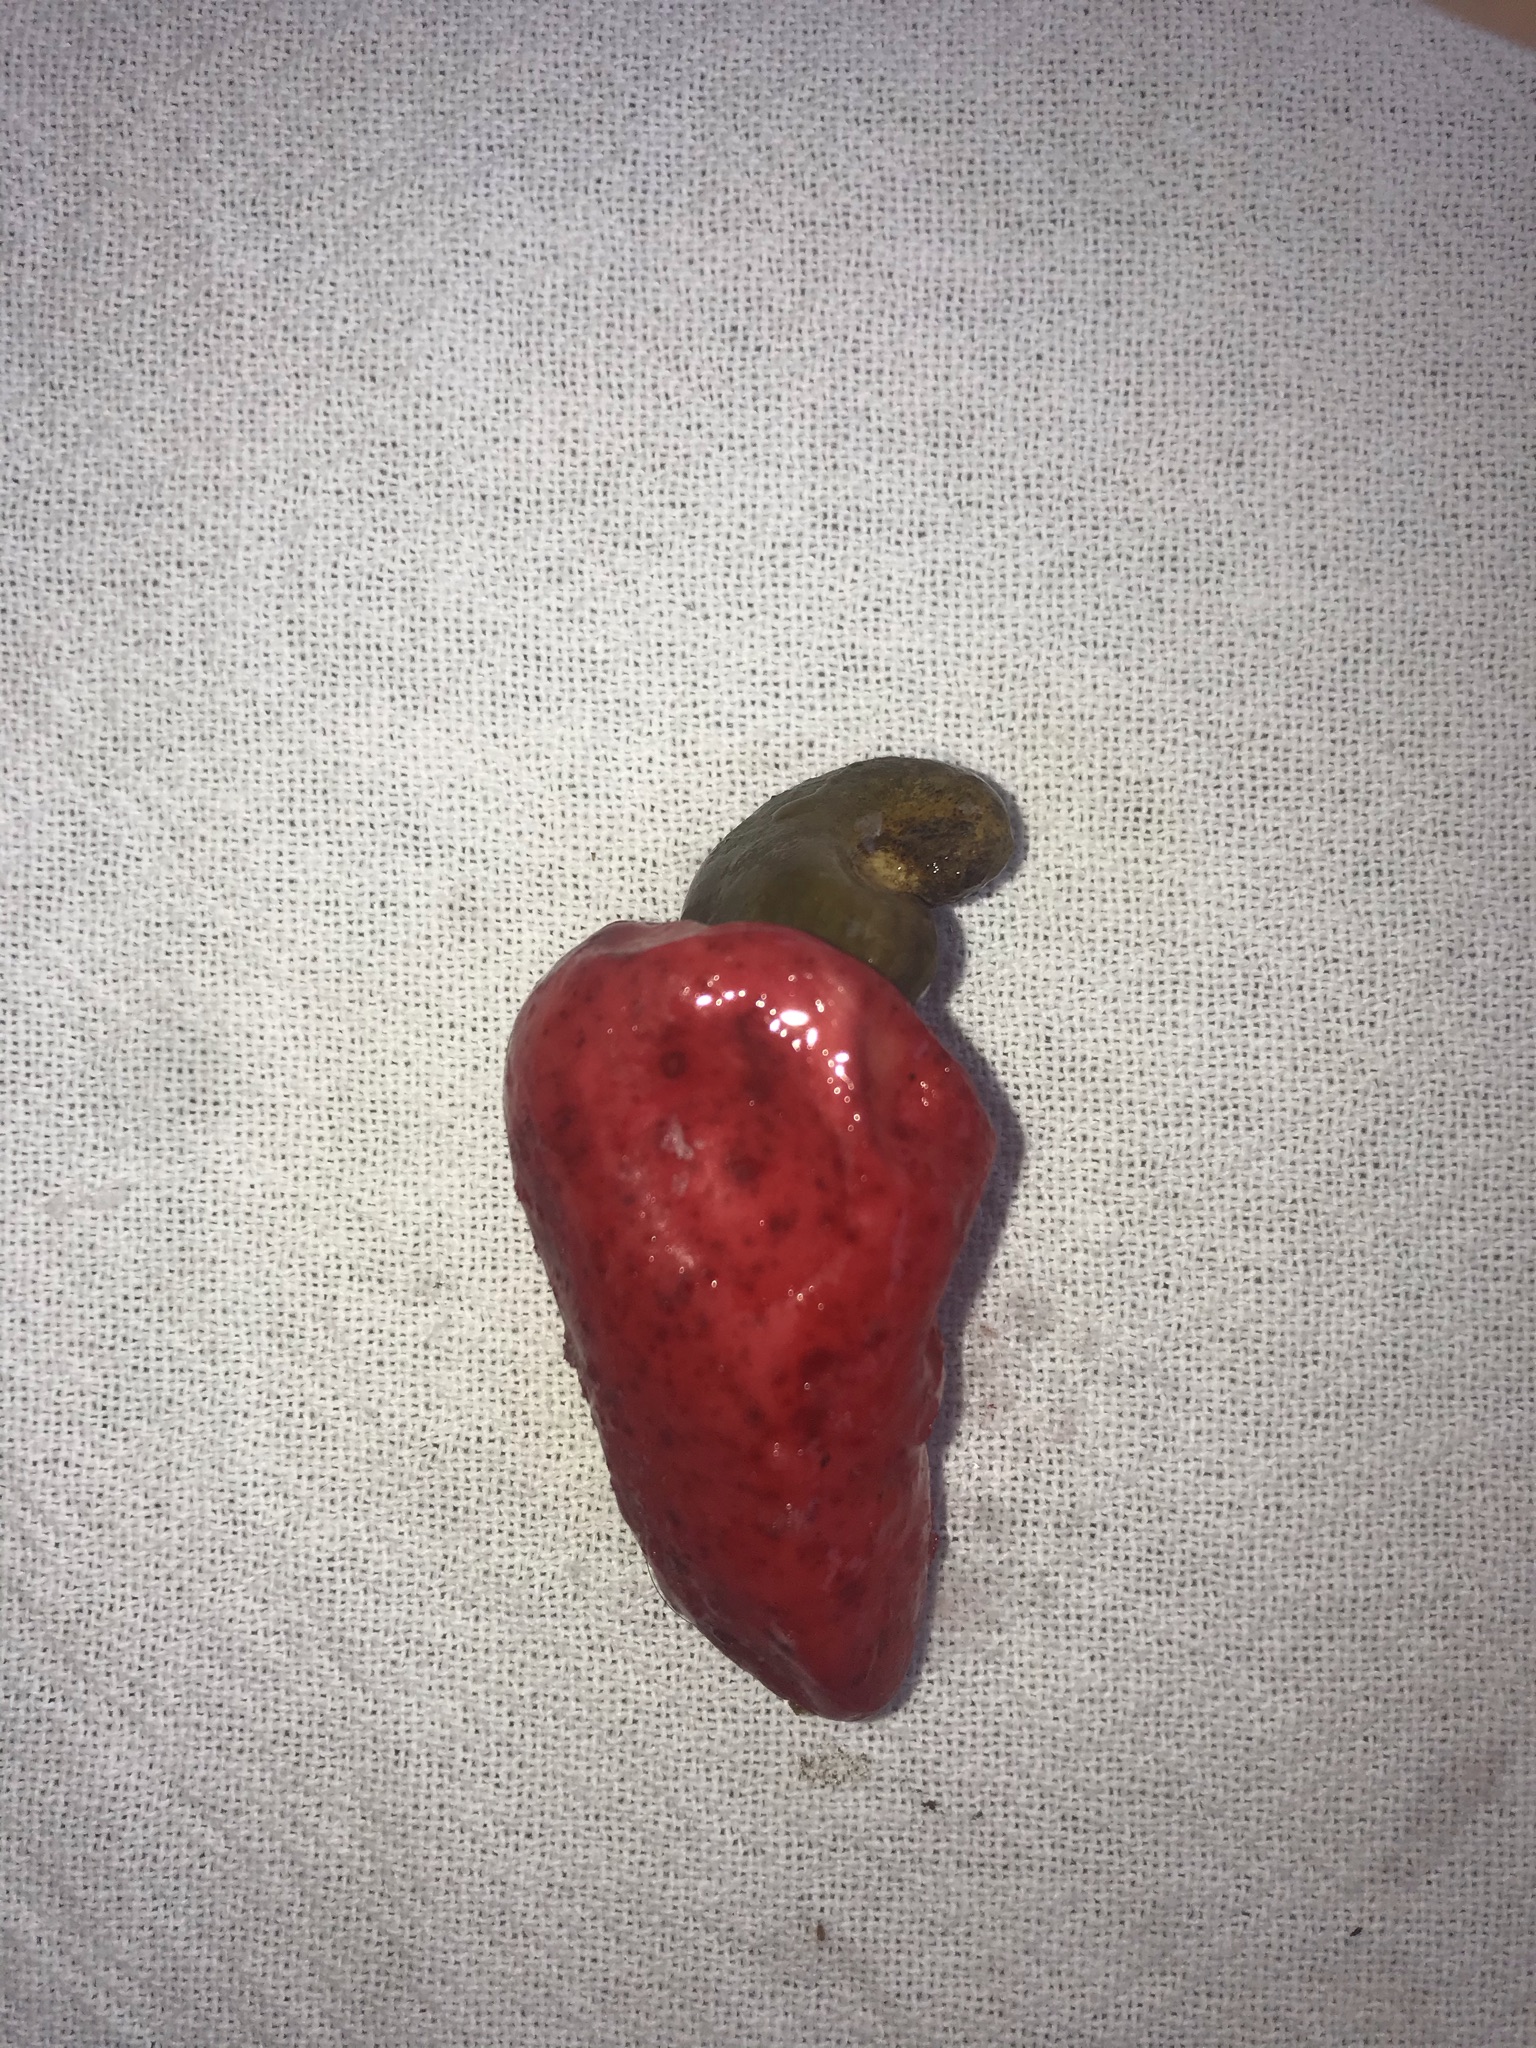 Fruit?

caju vermelho
